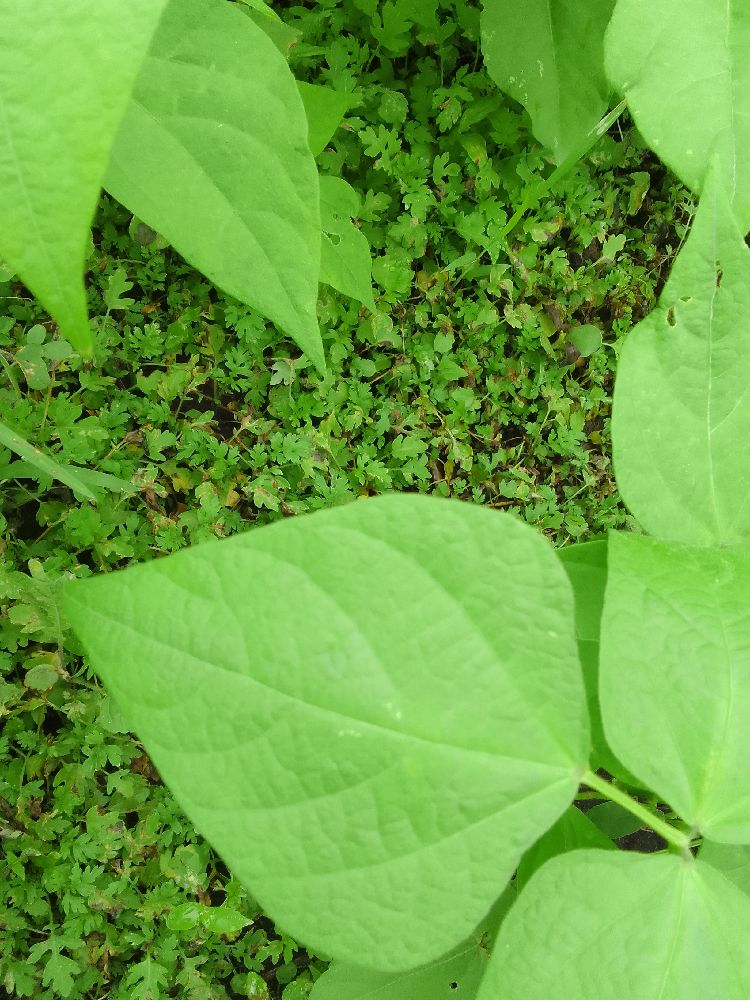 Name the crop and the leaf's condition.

common bean, healthy
